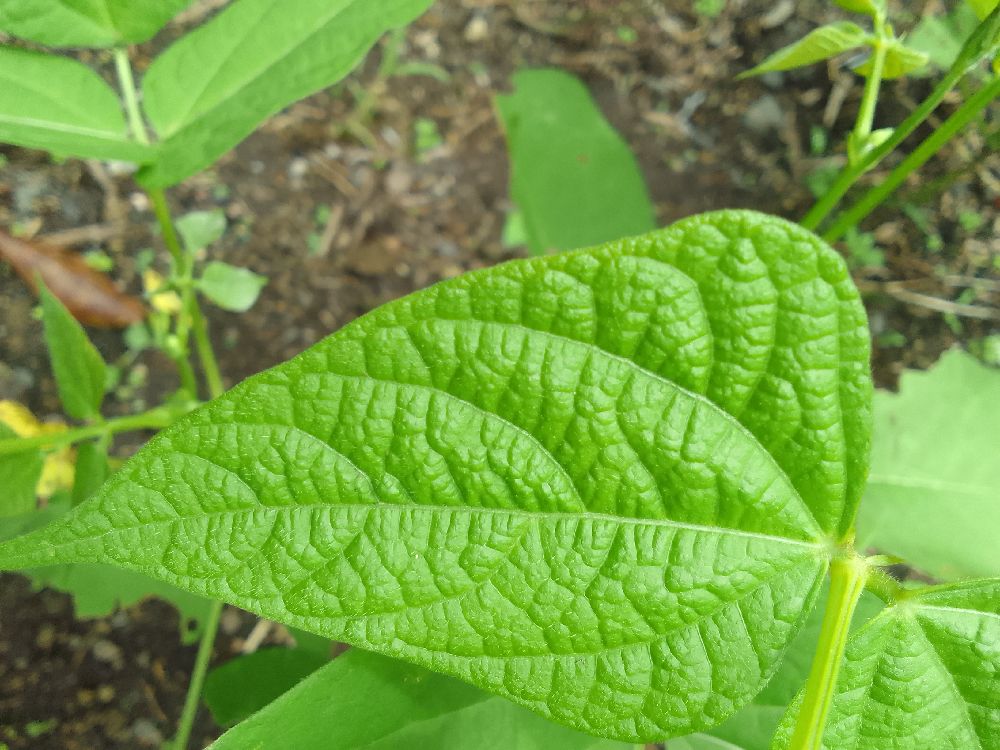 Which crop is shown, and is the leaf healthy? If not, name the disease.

common bean, healthy
